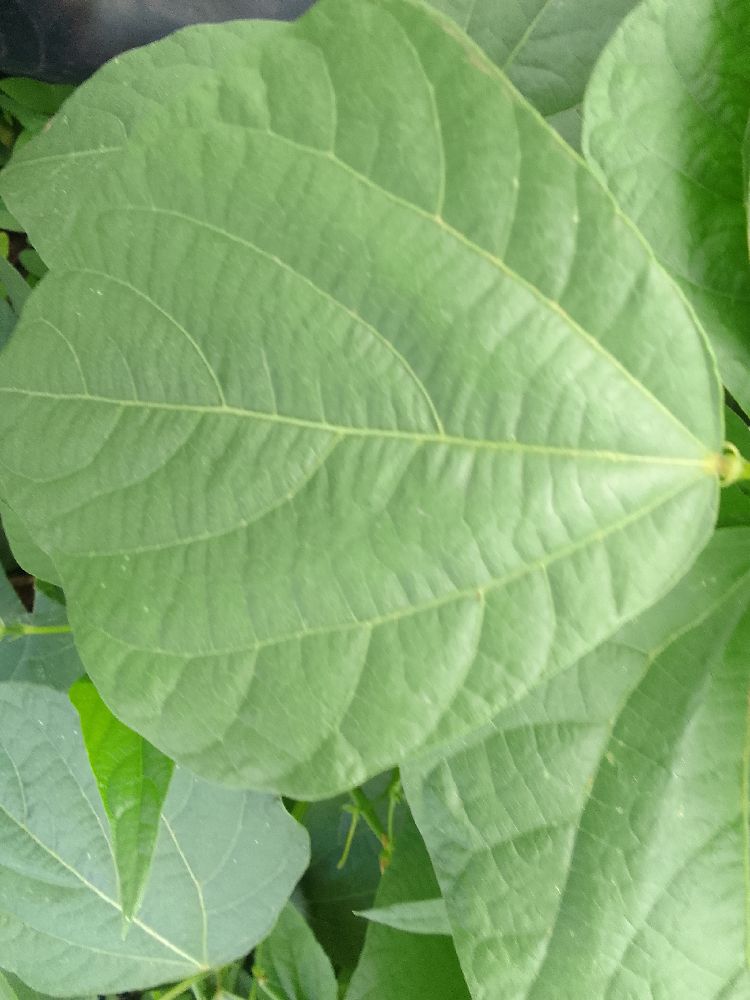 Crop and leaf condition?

common bean, healthy
